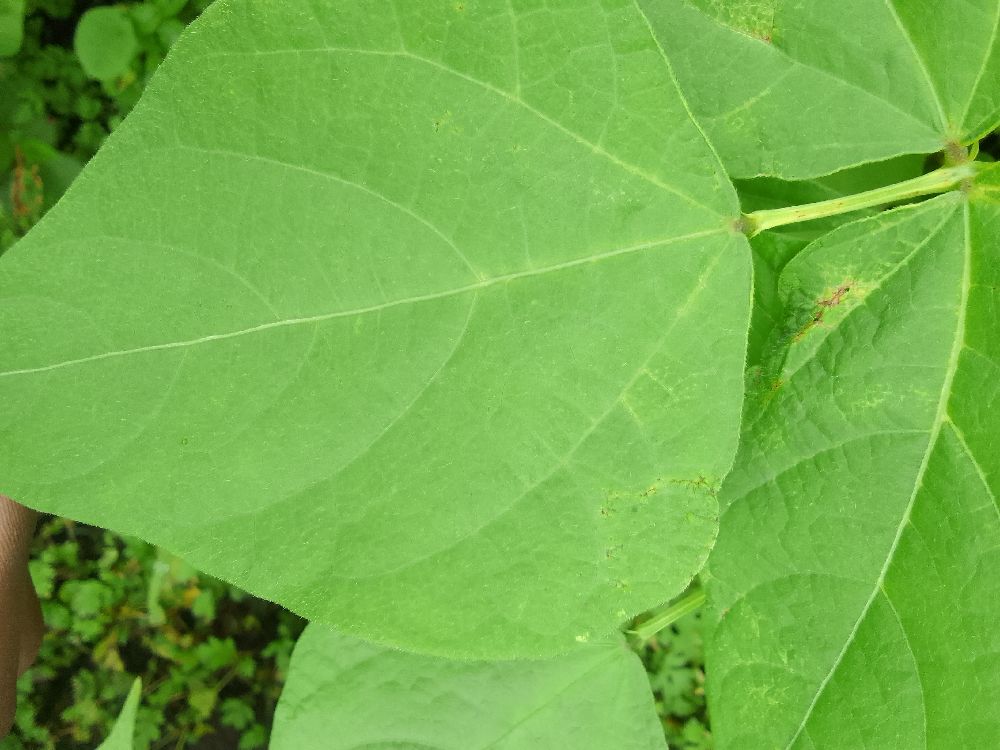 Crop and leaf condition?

common bean, healthy
